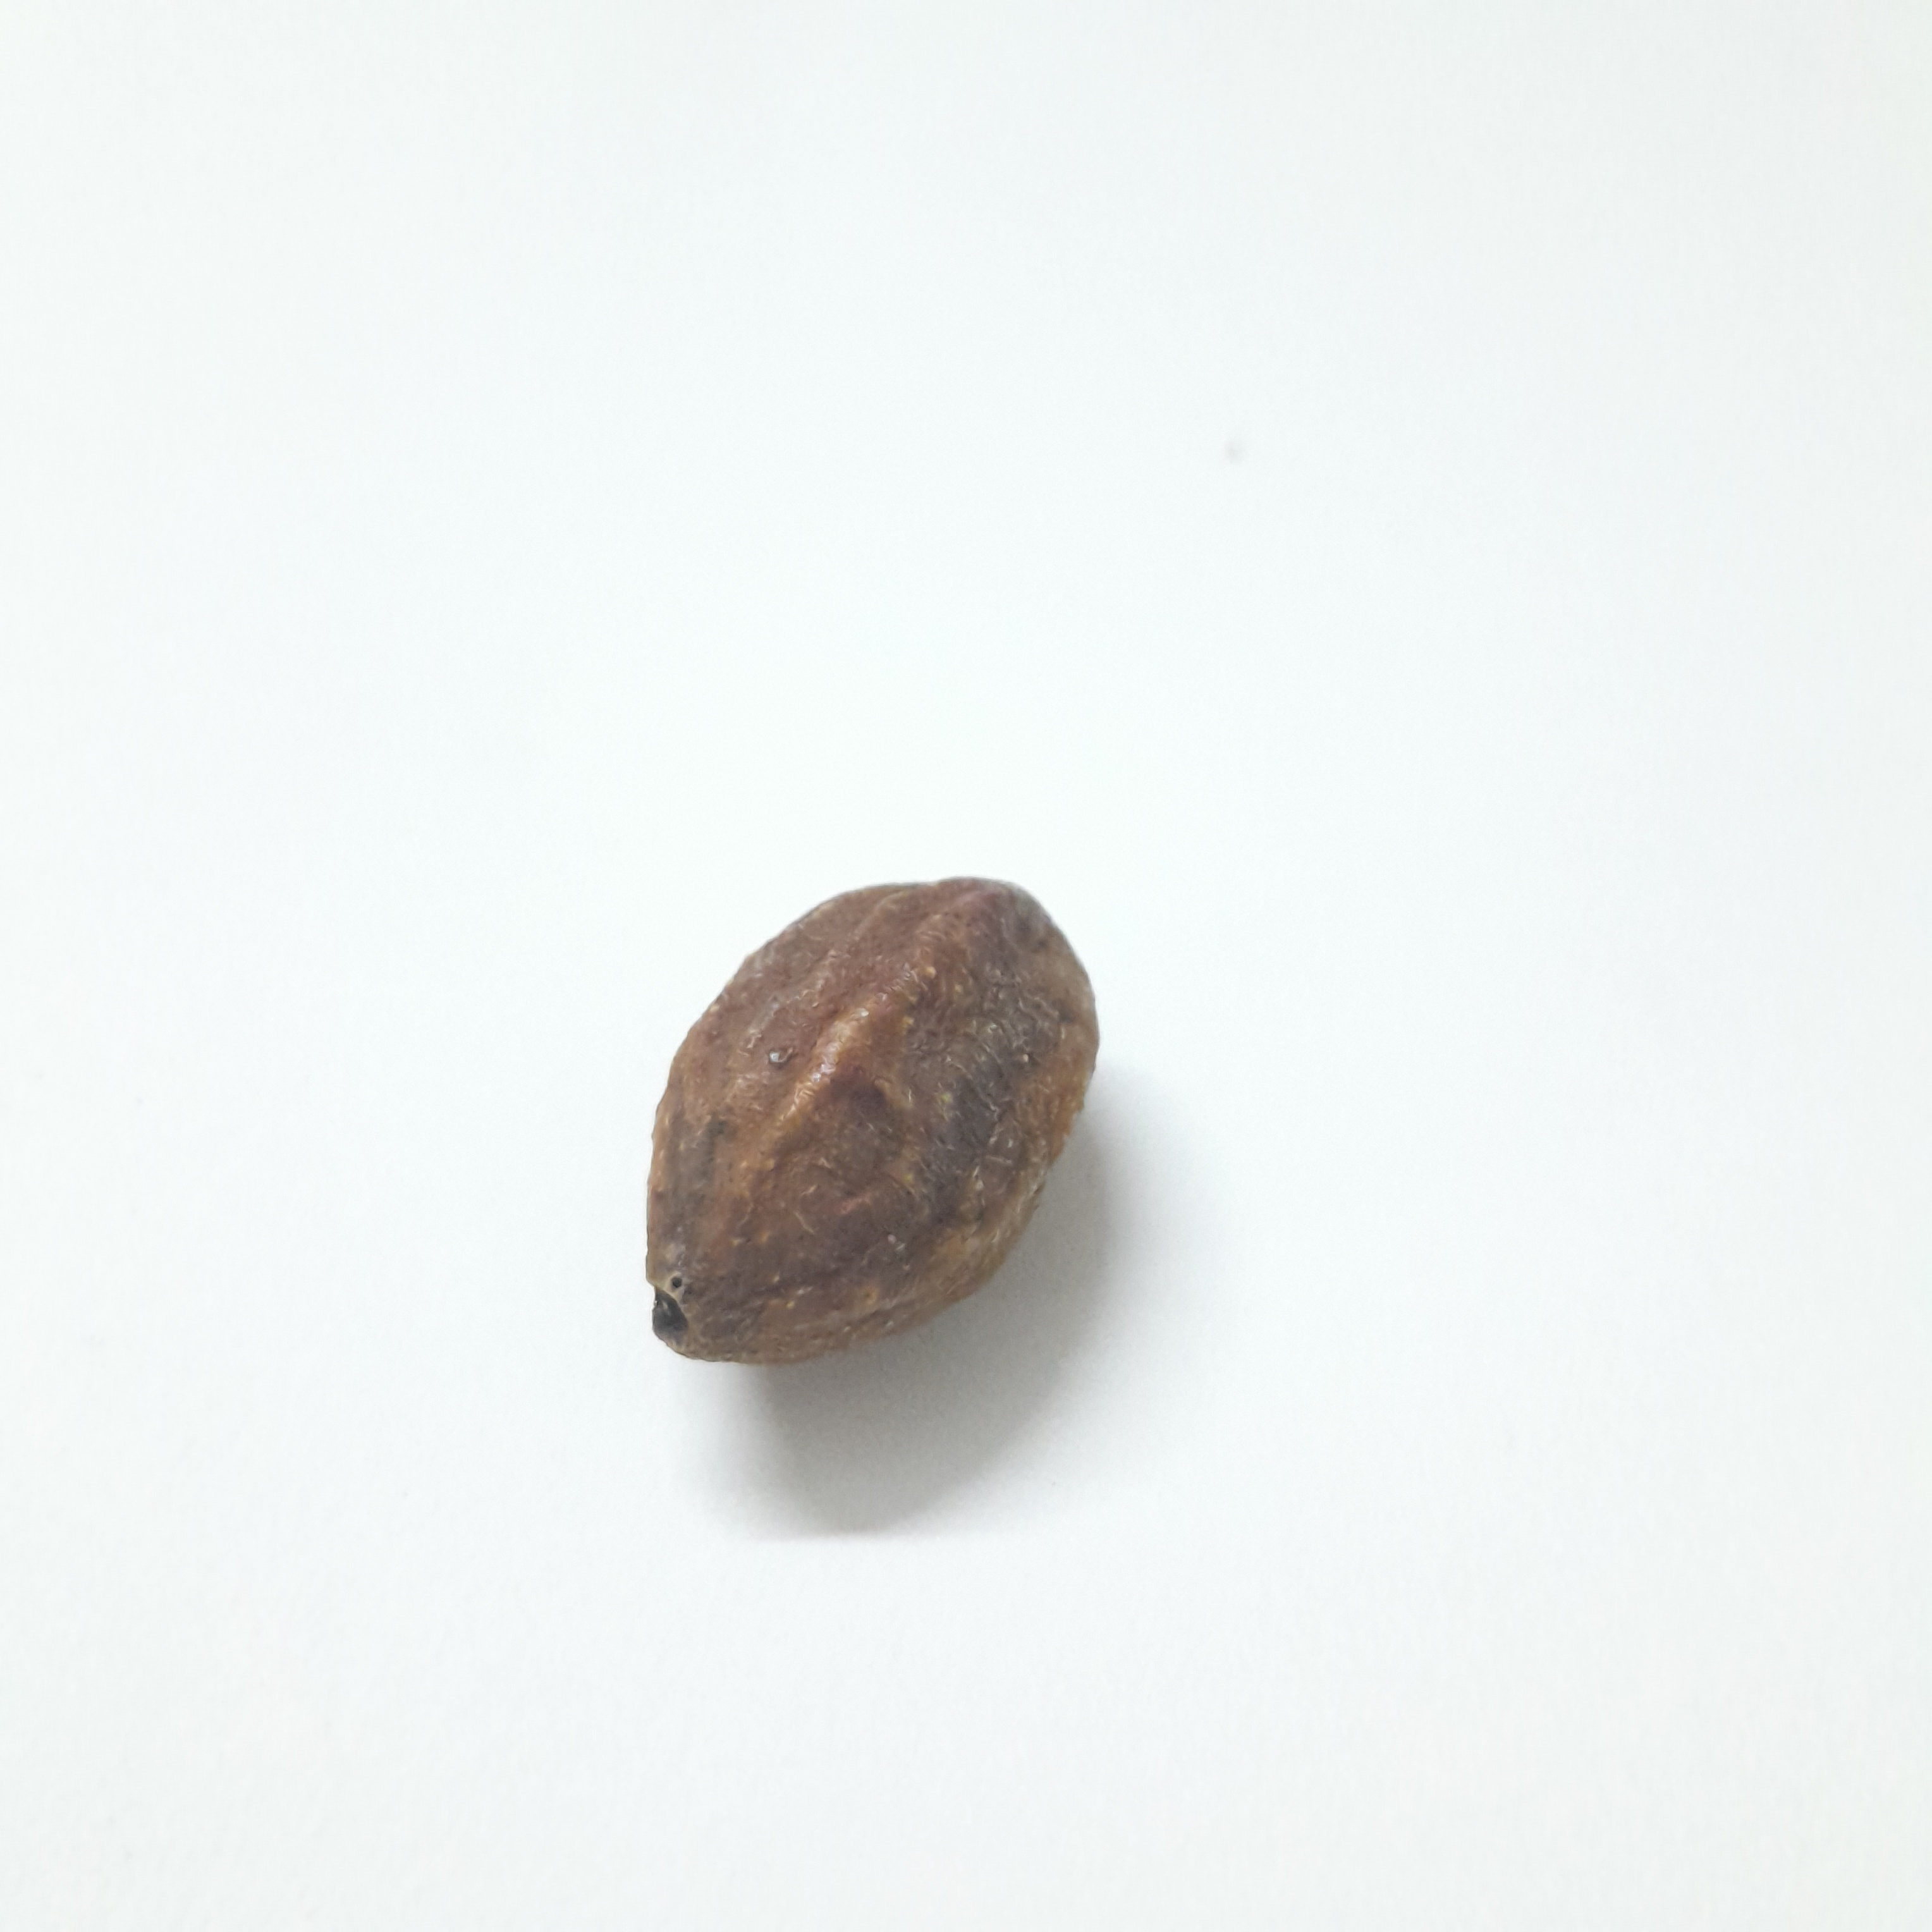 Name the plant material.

hirdaa
